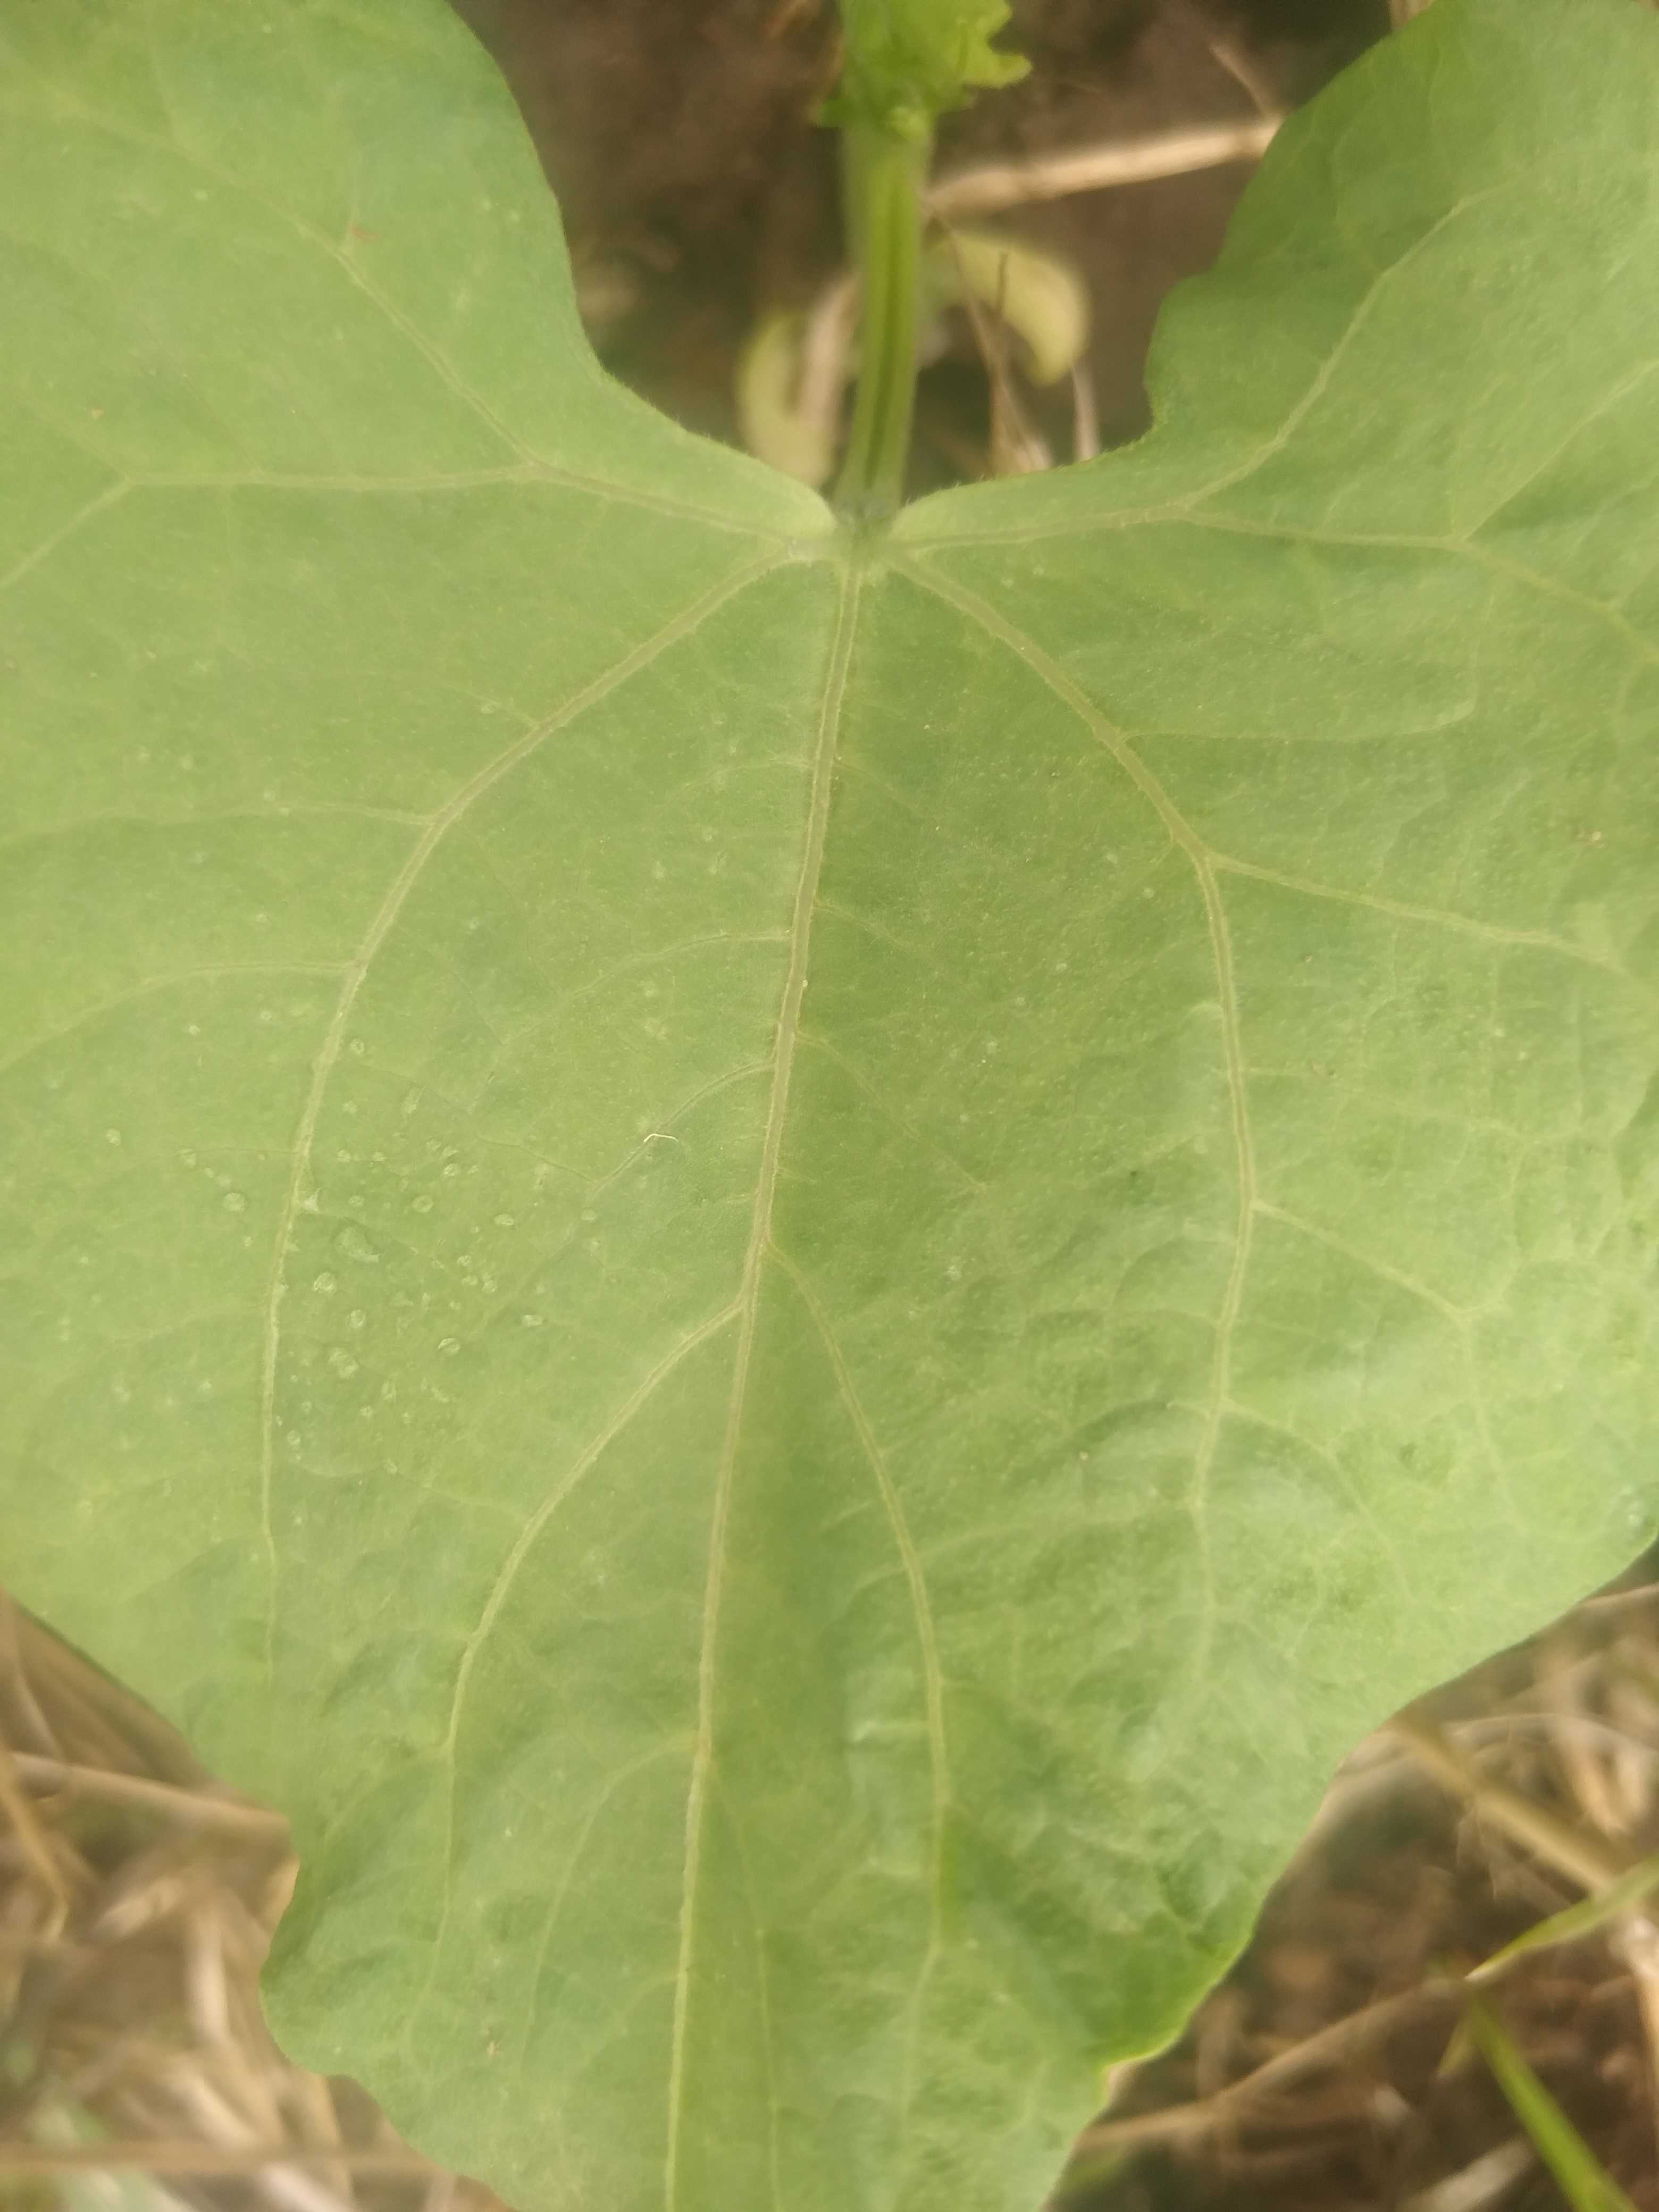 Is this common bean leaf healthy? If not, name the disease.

healthy
